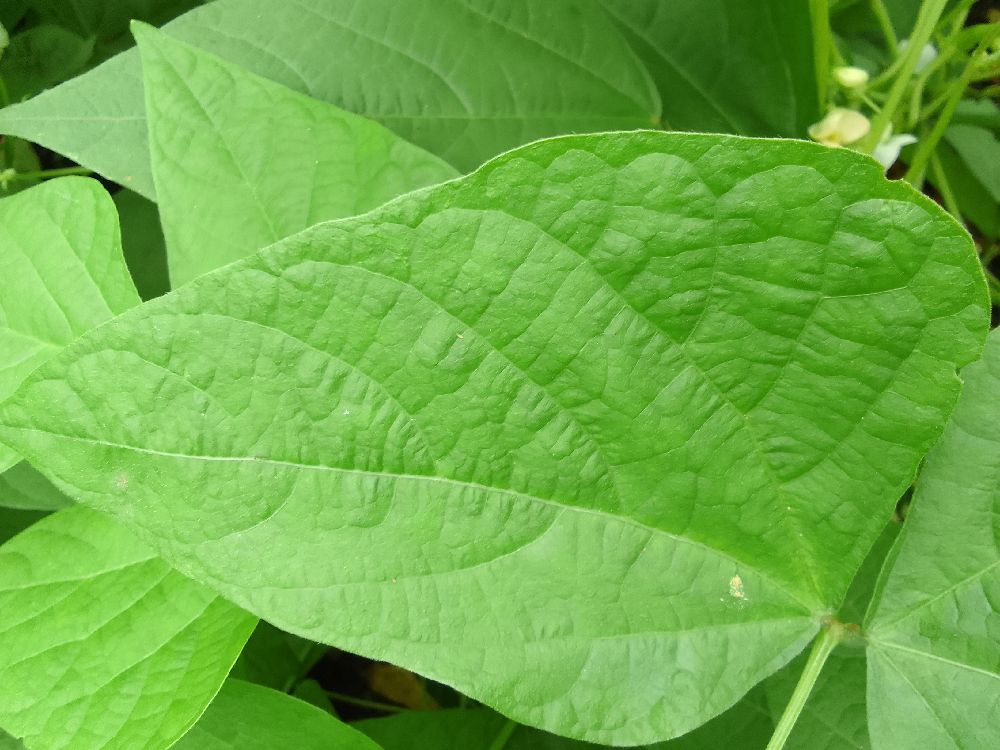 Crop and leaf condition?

common bean, healthy
